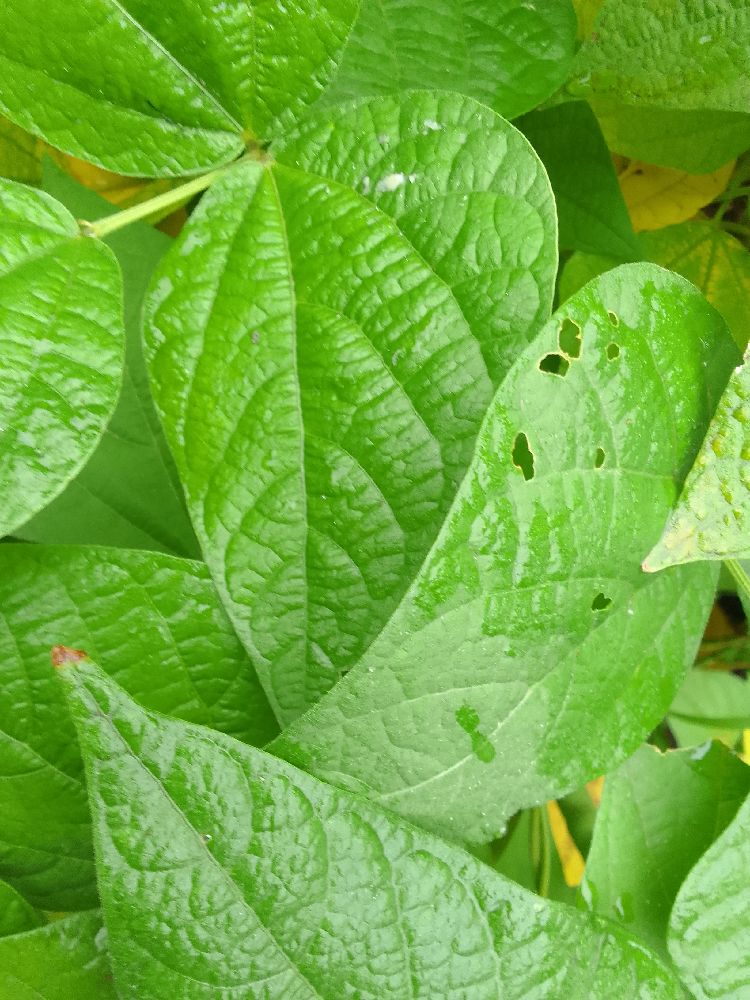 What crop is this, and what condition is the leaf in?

common bean, healthy
